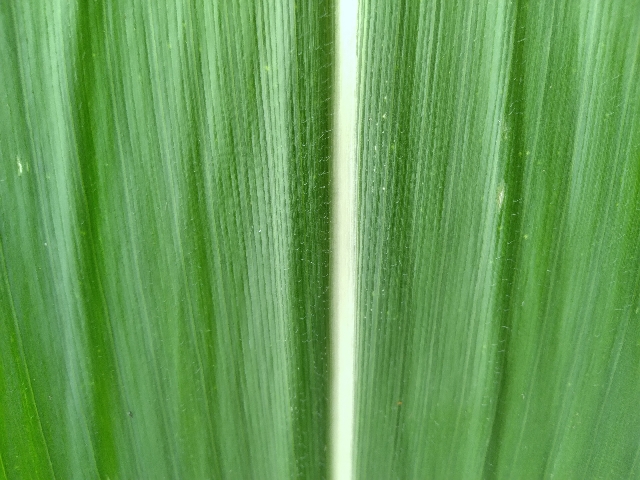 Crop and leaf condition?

maize, healthy
